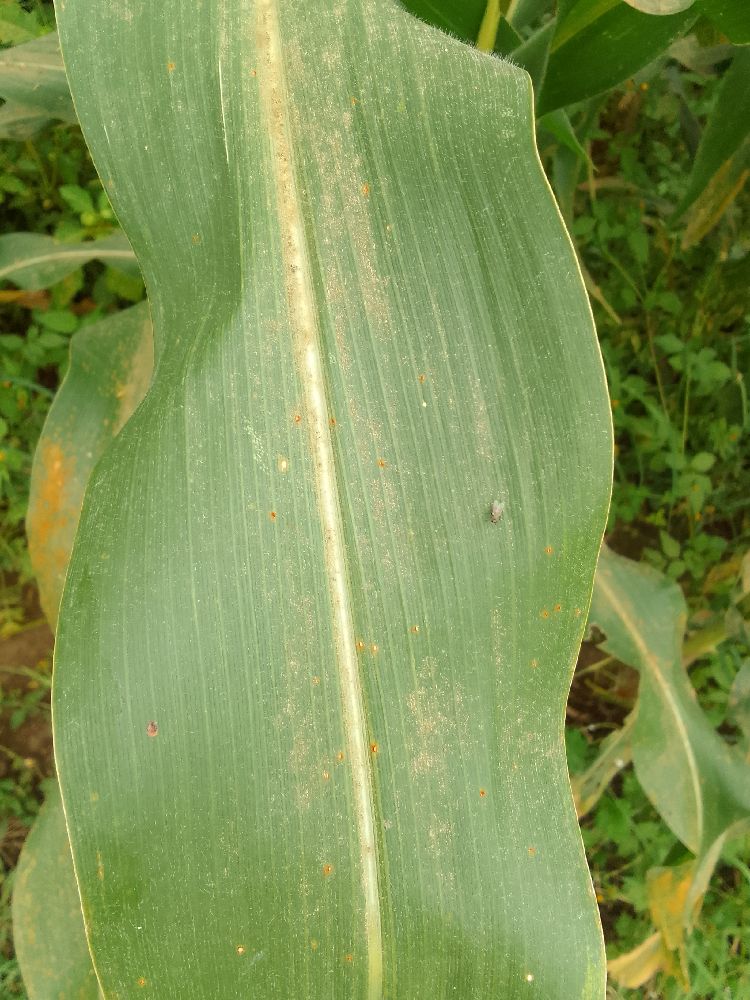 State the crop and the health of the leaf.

maize, healthy
